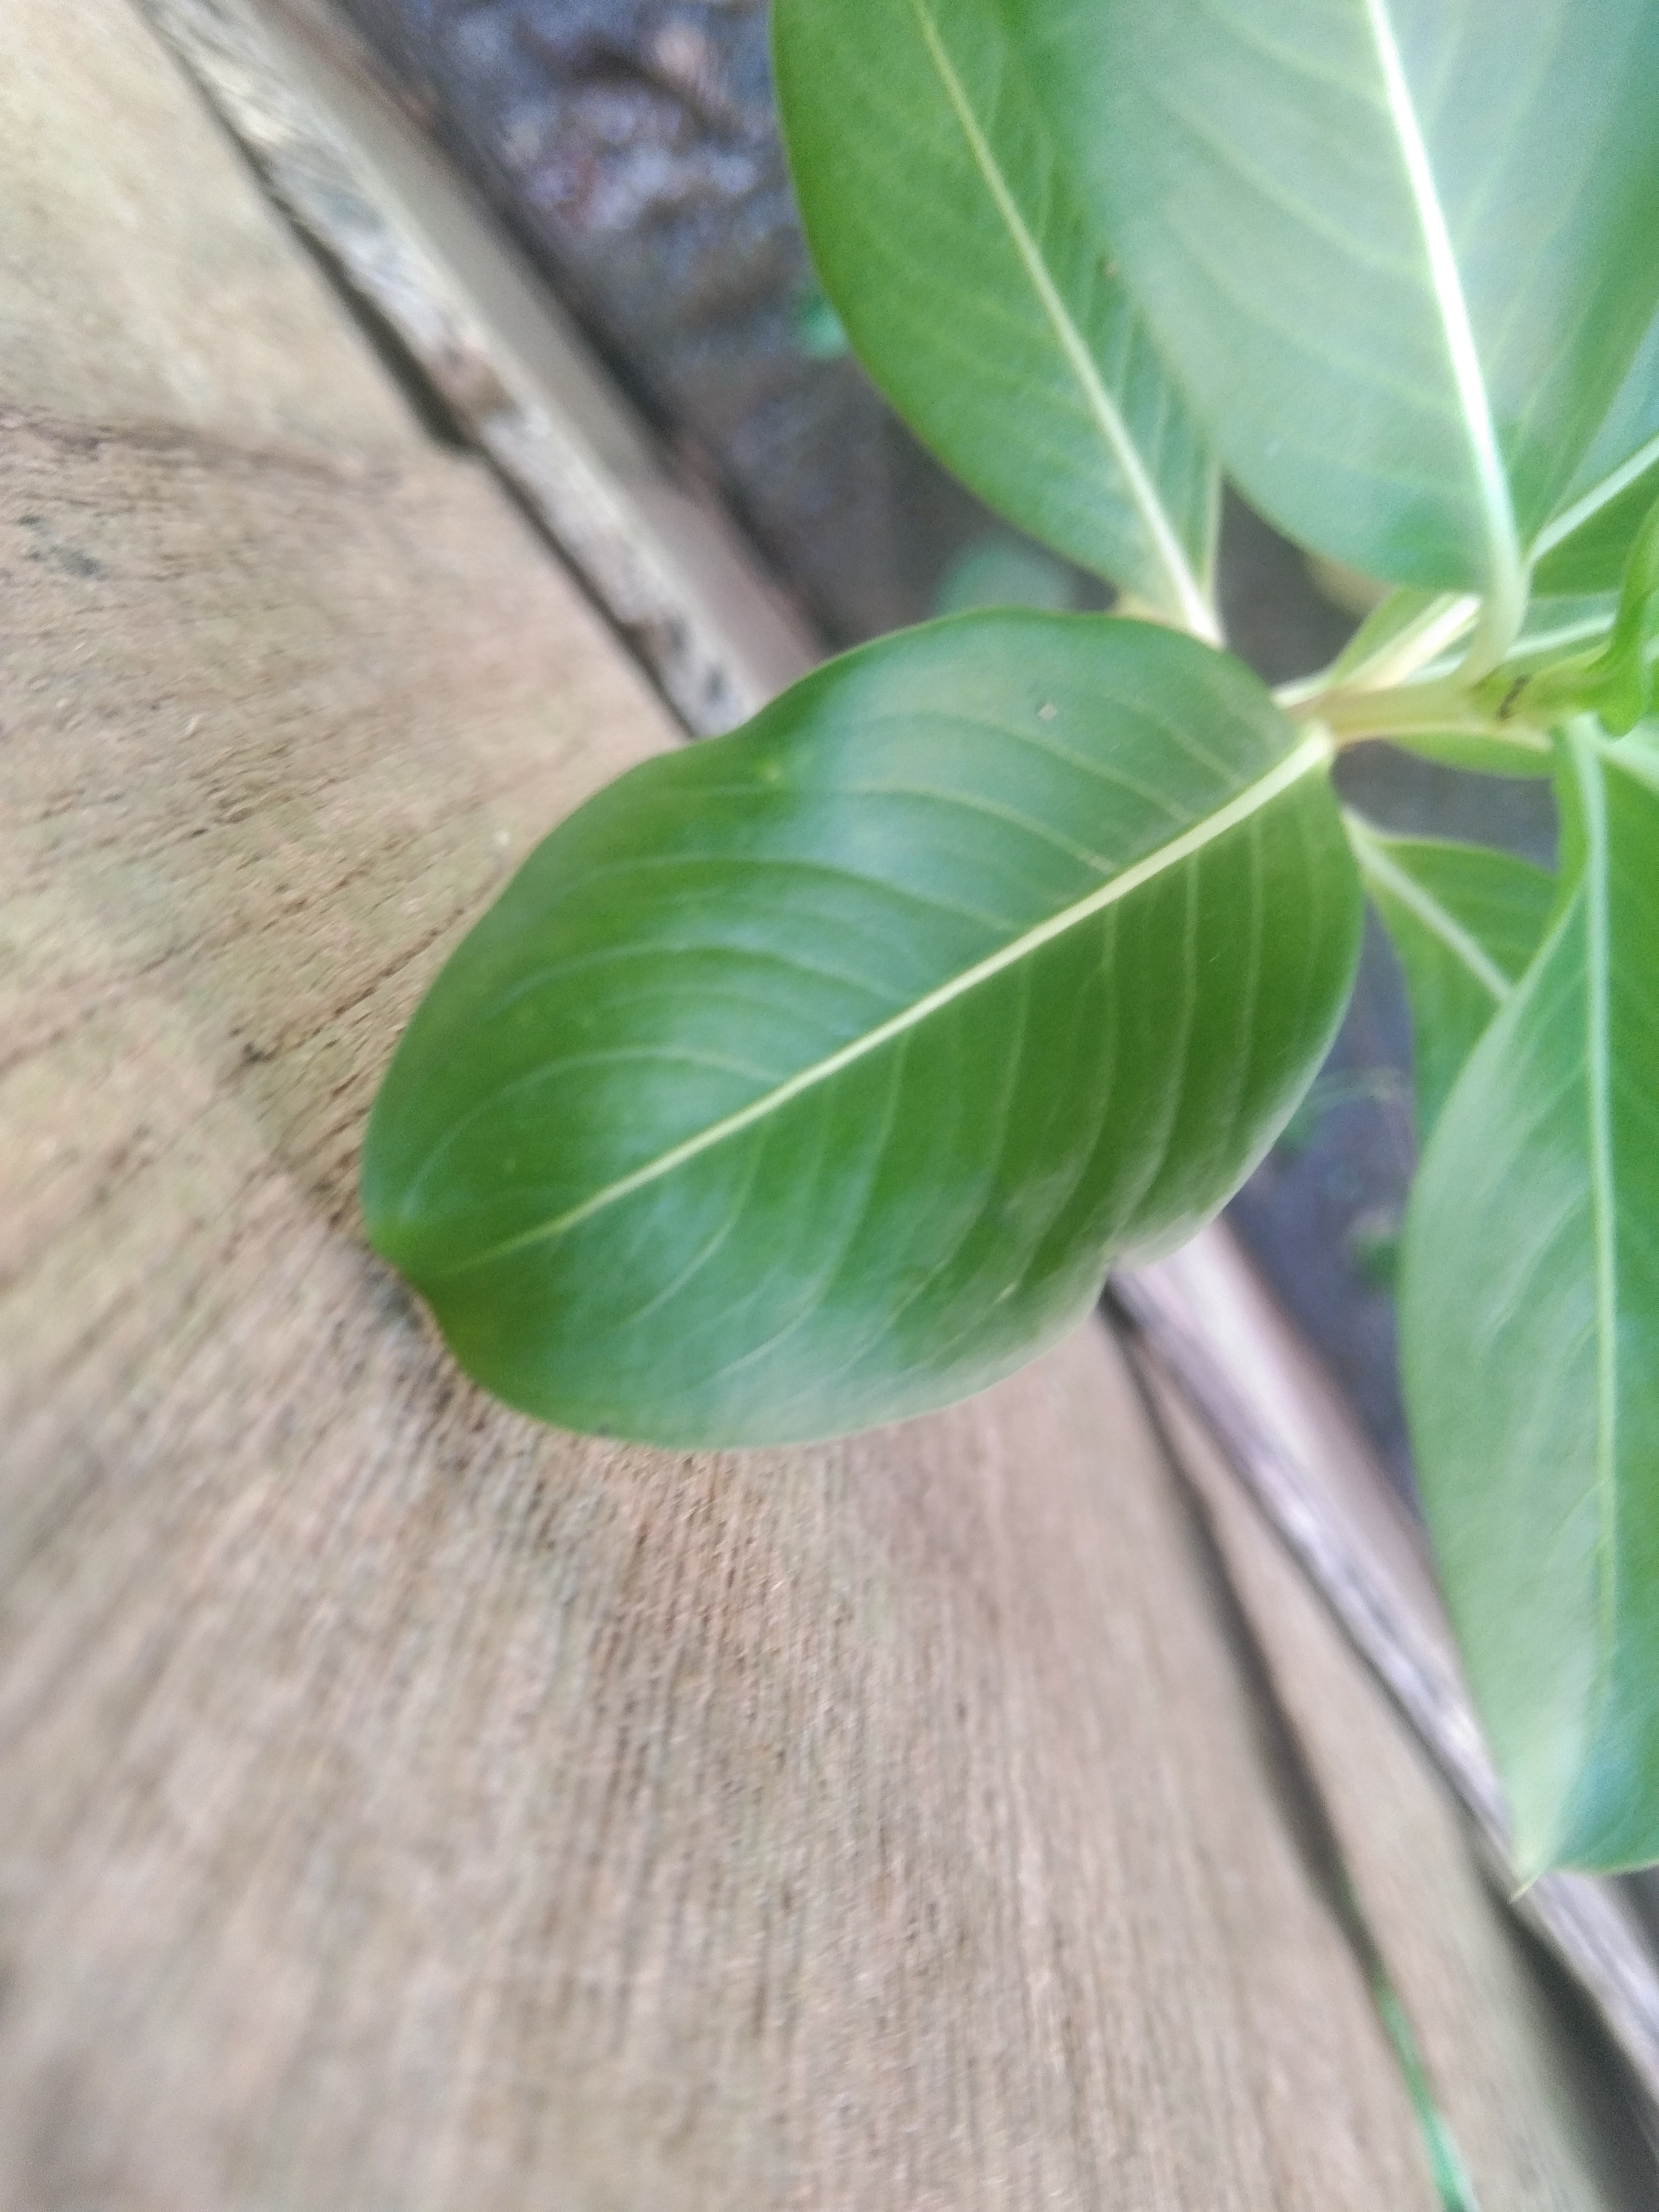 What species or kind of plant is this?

rose periwinkle
